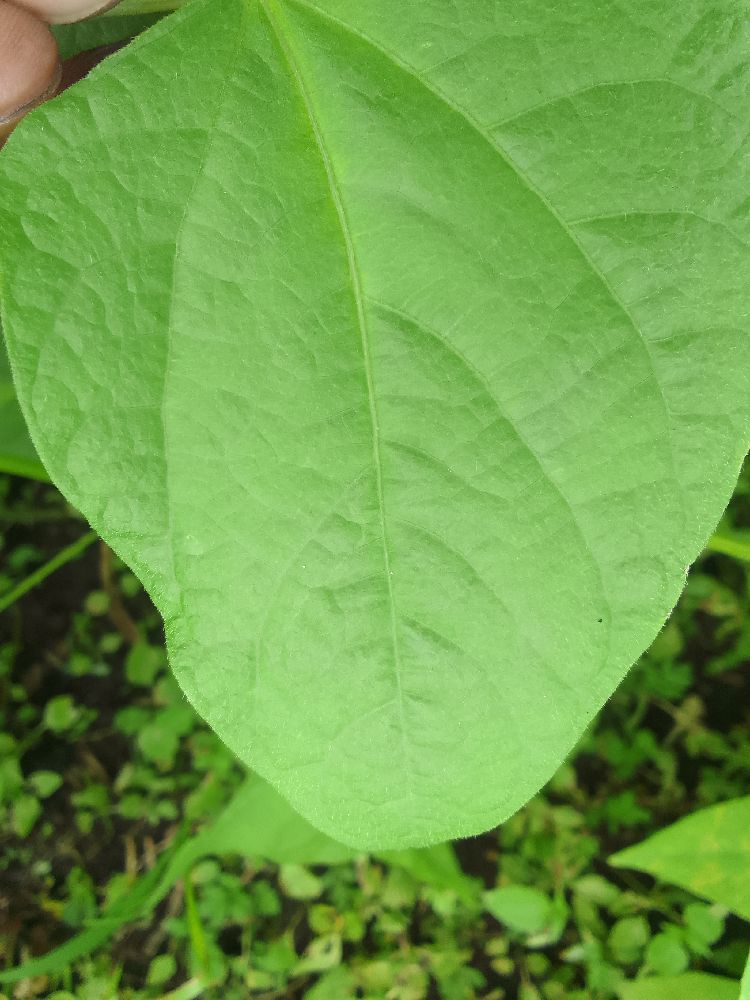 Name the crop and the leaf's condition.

common bean, healthy
